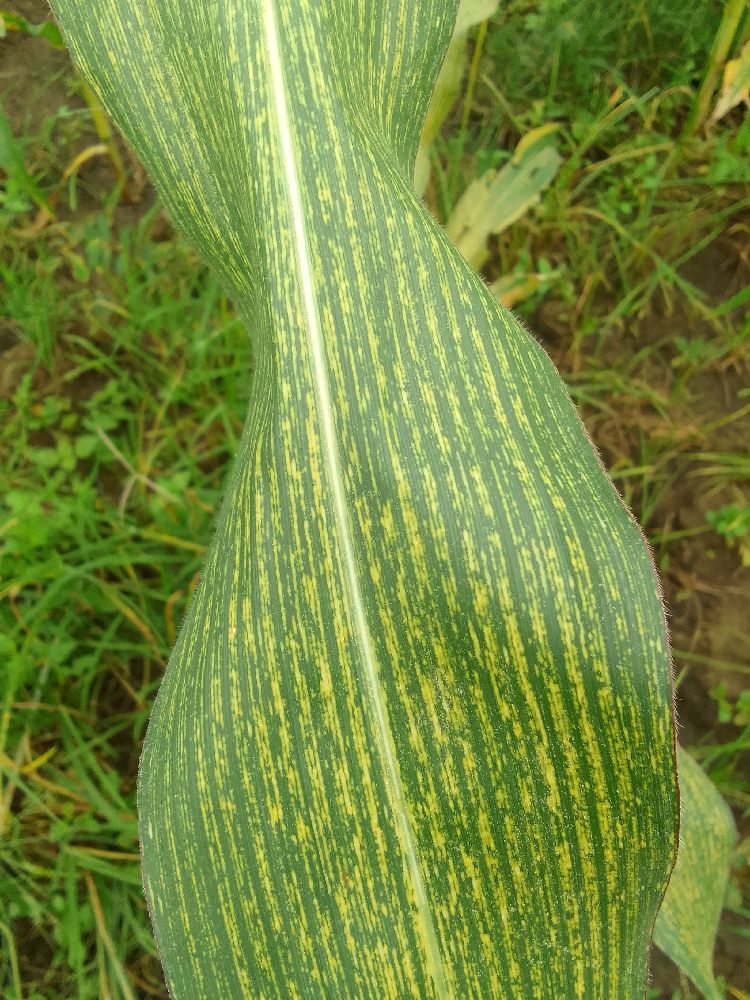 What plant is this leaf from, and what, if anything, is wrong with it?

maize, maize streak virus
